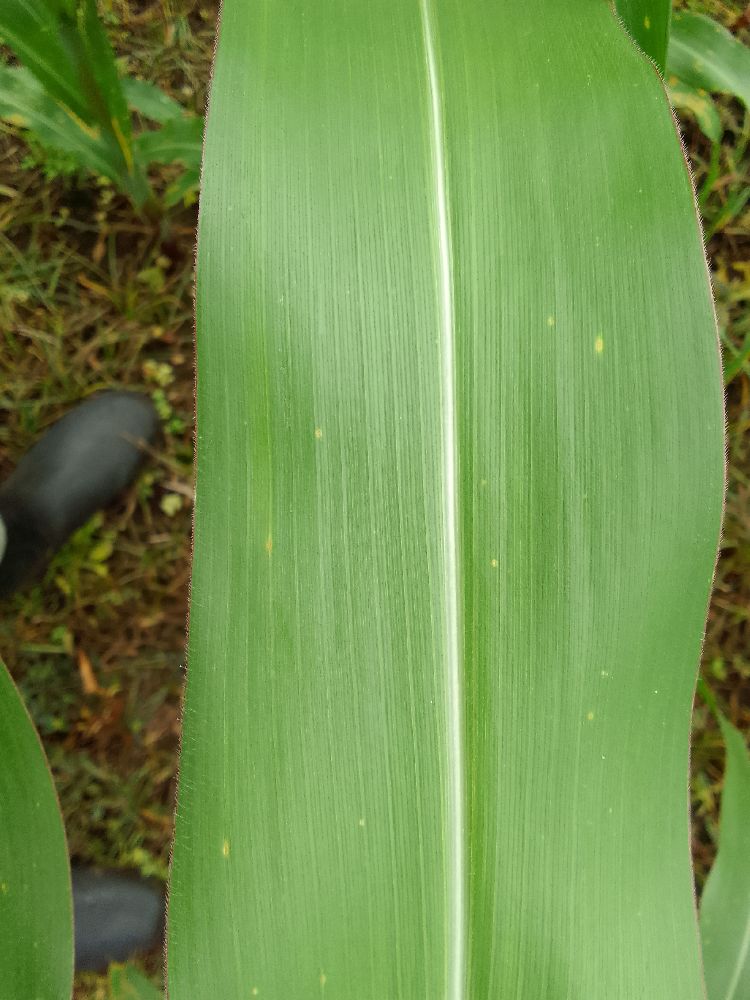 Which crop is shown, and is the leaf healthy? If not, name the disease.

maize, healthy
